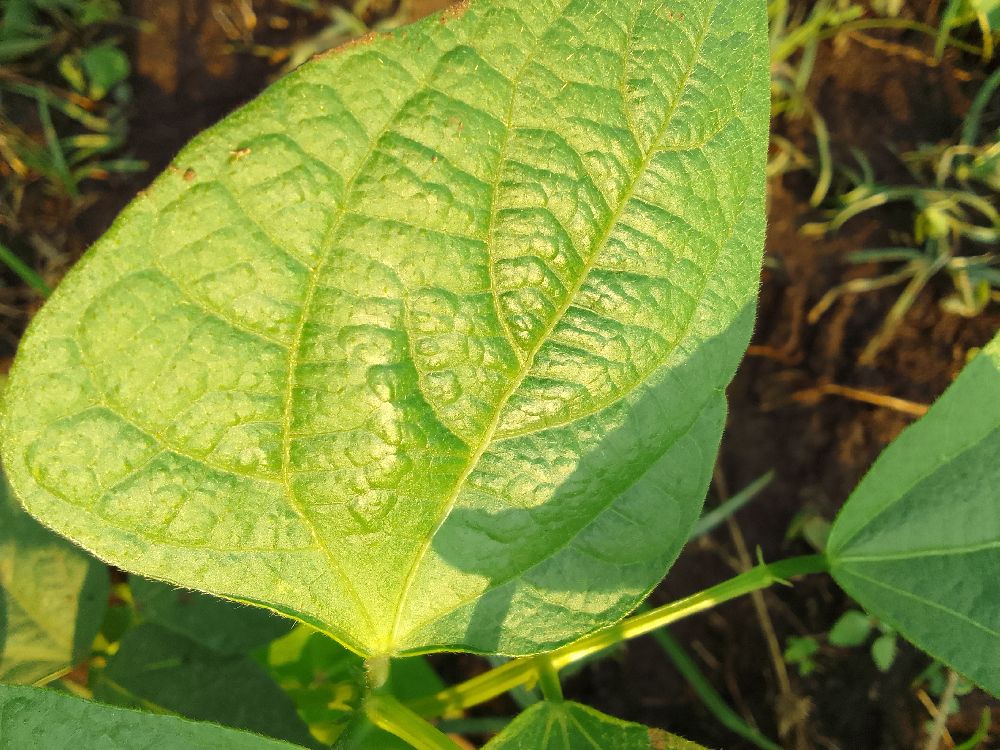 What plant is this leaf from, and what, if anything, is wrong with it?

common bean, healthy
